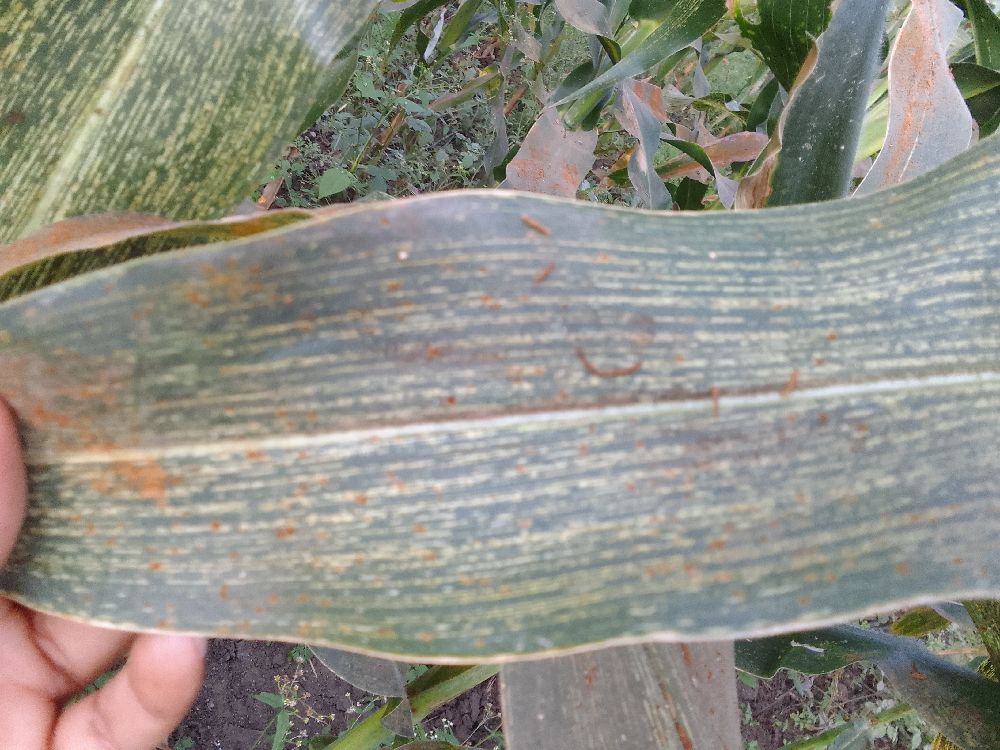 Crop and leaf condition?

maize, maize streak virus
